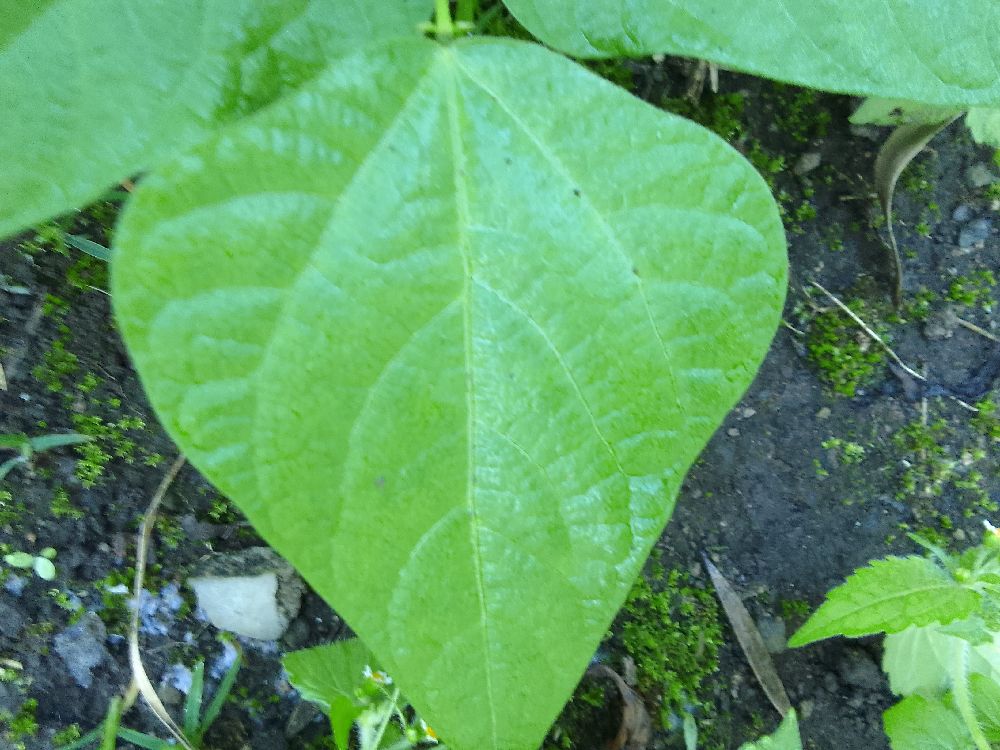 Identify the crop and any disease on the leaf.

common bean, healthy
